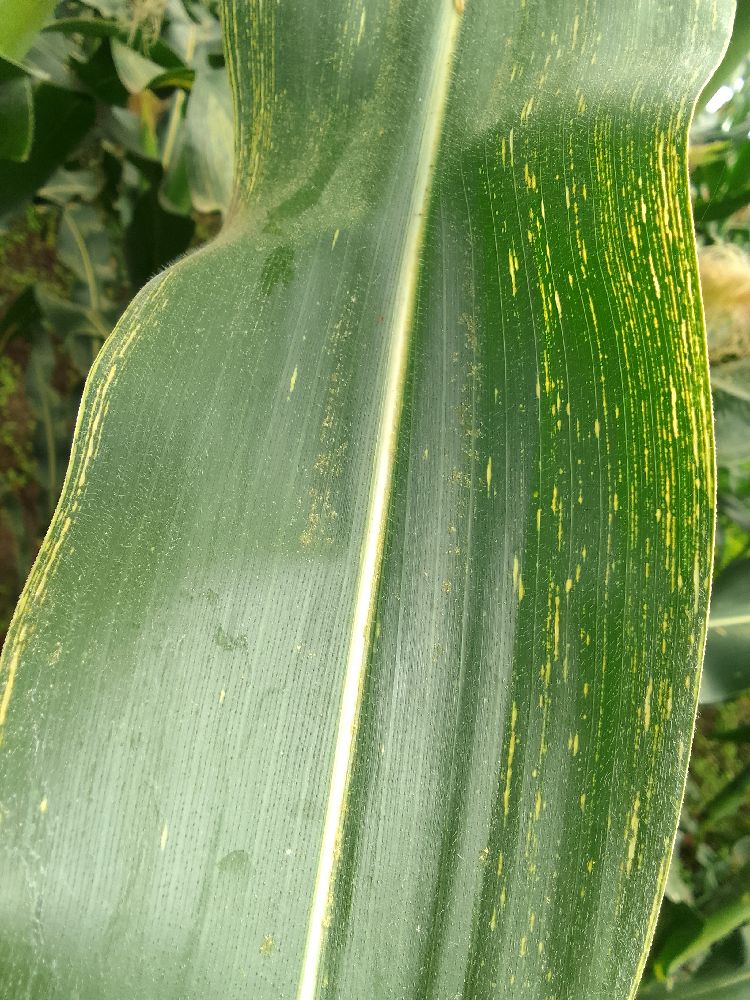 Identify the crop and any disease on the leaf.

maize, maize streak virus
